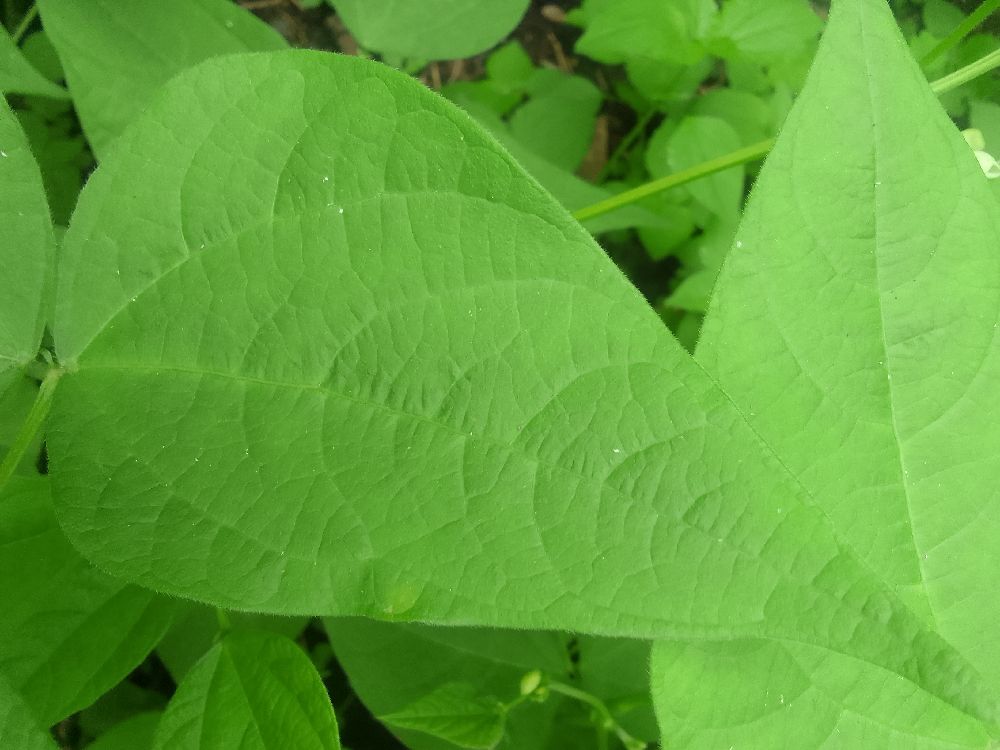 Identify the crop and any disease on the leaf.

common bean, healthy
